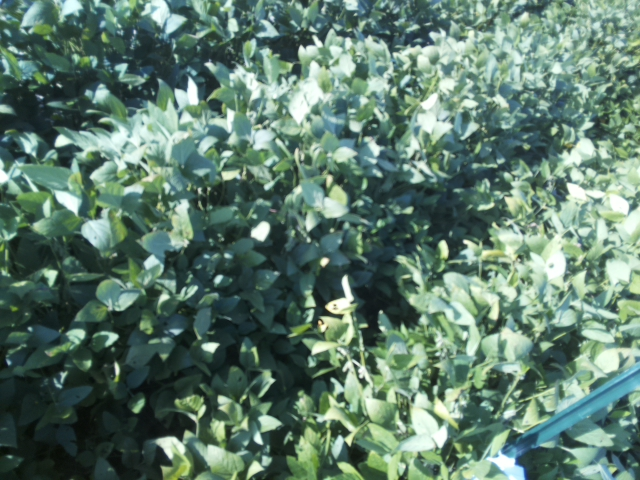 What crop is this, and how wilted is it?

soybean, leaflets folding inward at secondary pulvinus with no turgor loss in leaflets or petioles
